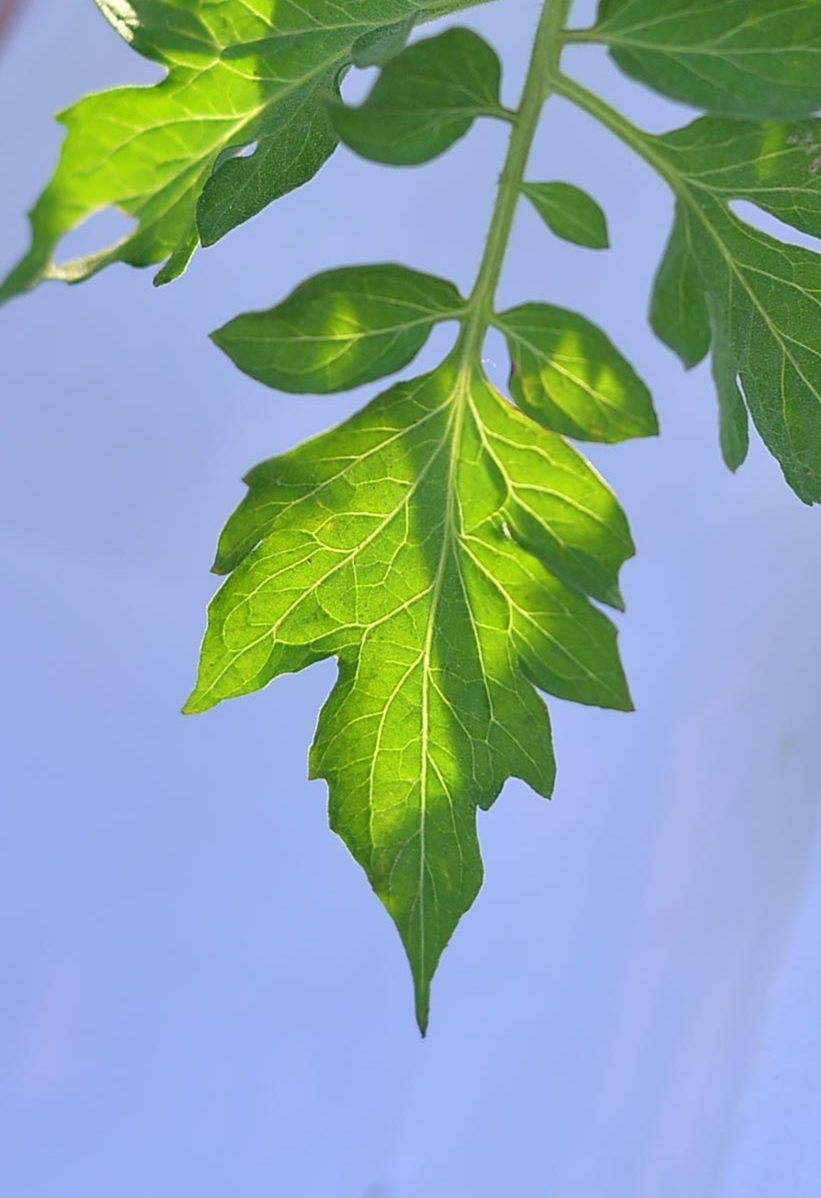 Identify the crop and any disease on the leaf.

tomato, healthy
